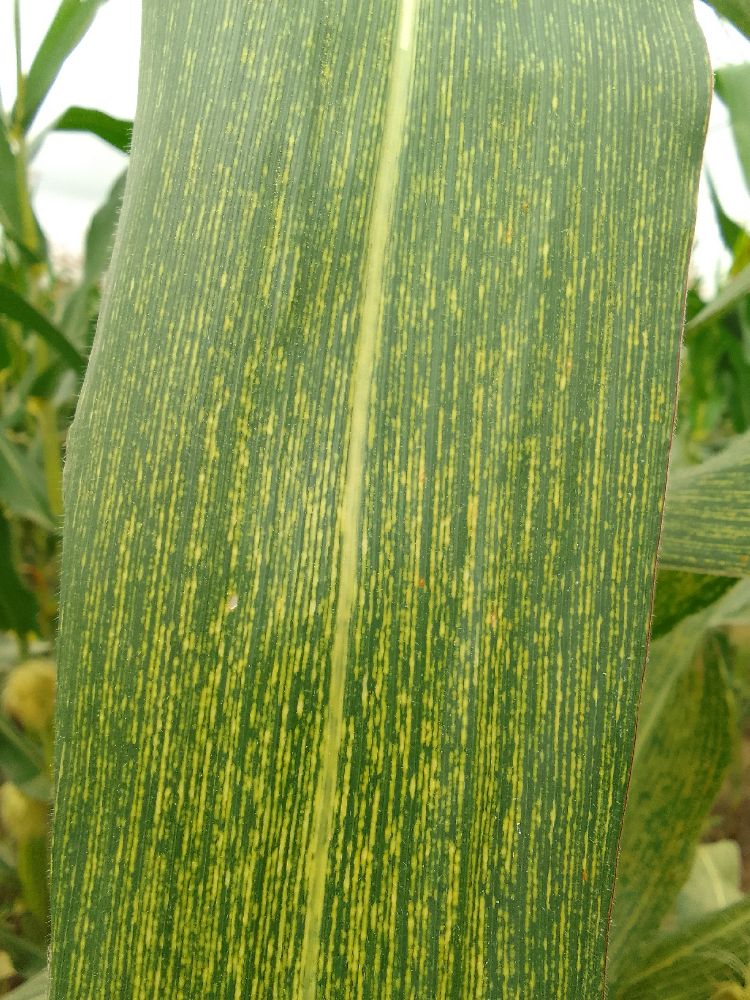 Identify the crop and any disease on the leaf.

maize, maize streak virus
